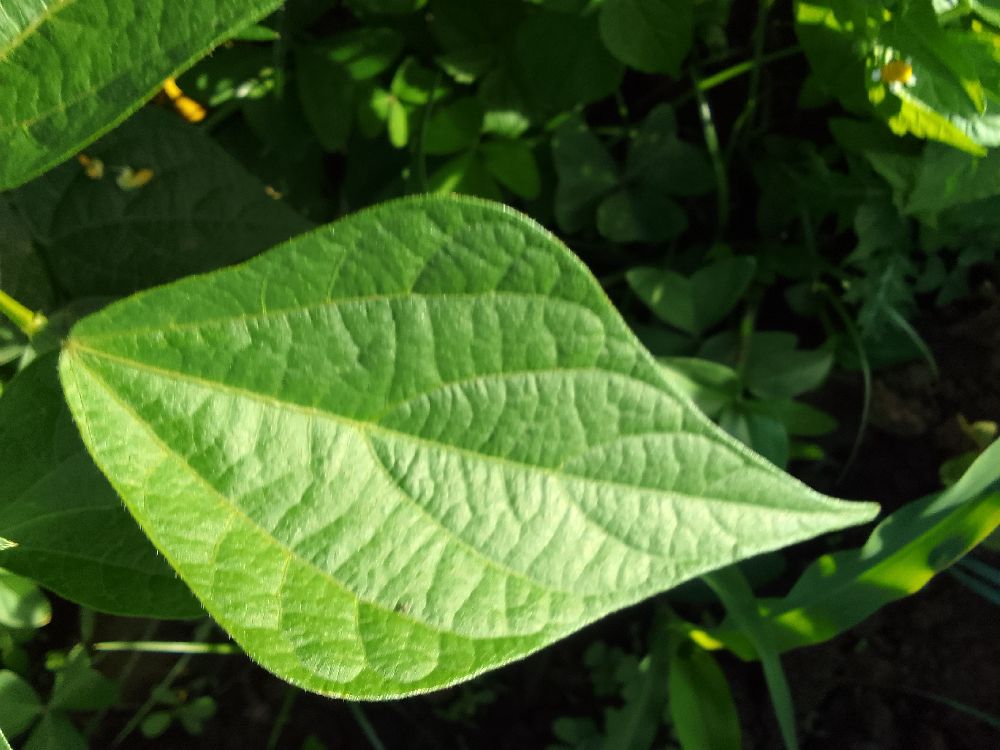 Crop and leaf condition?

common bean, healthy
